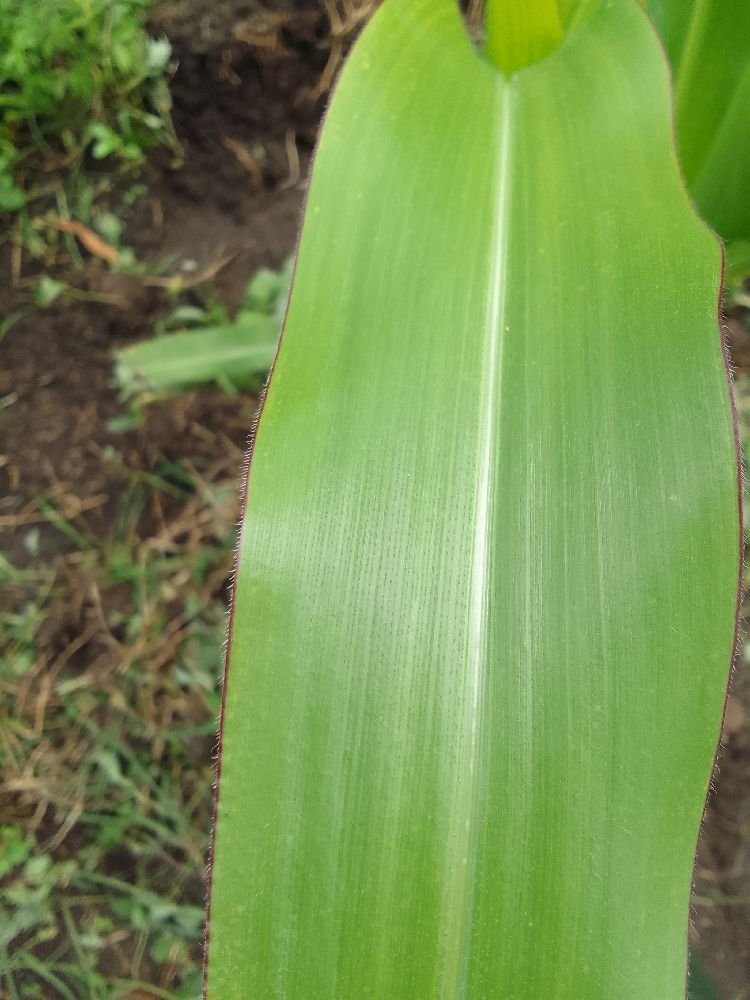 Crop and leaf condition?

maize, maize lethal necrosis
